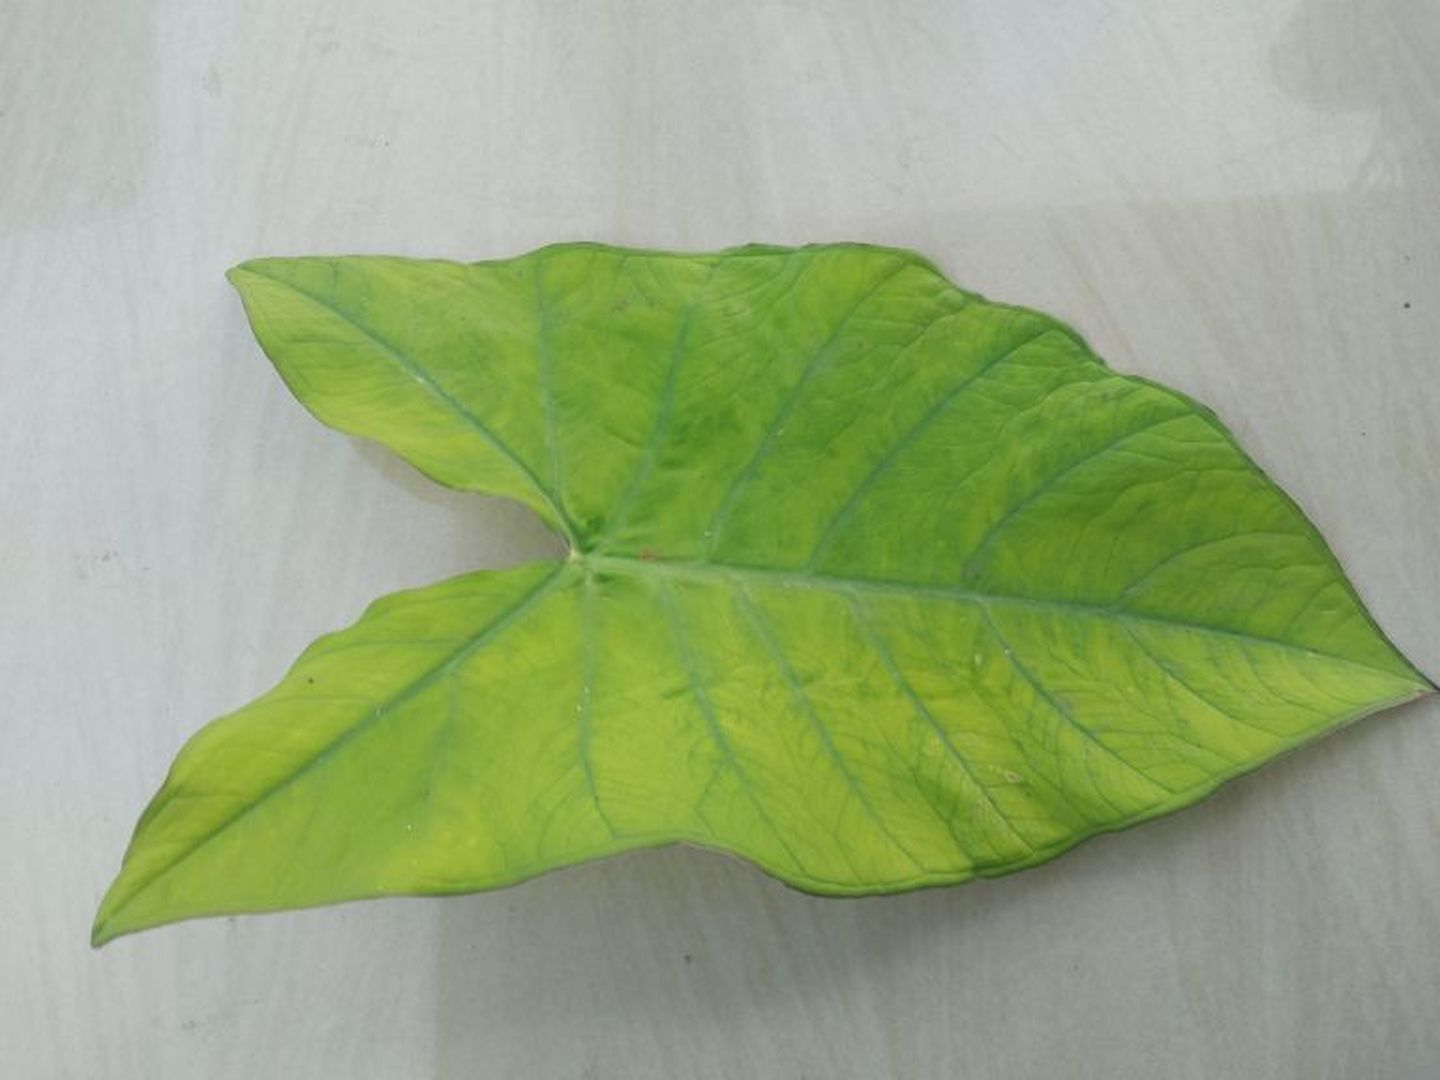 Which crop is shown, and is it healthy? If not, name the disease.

taro, mosaic
